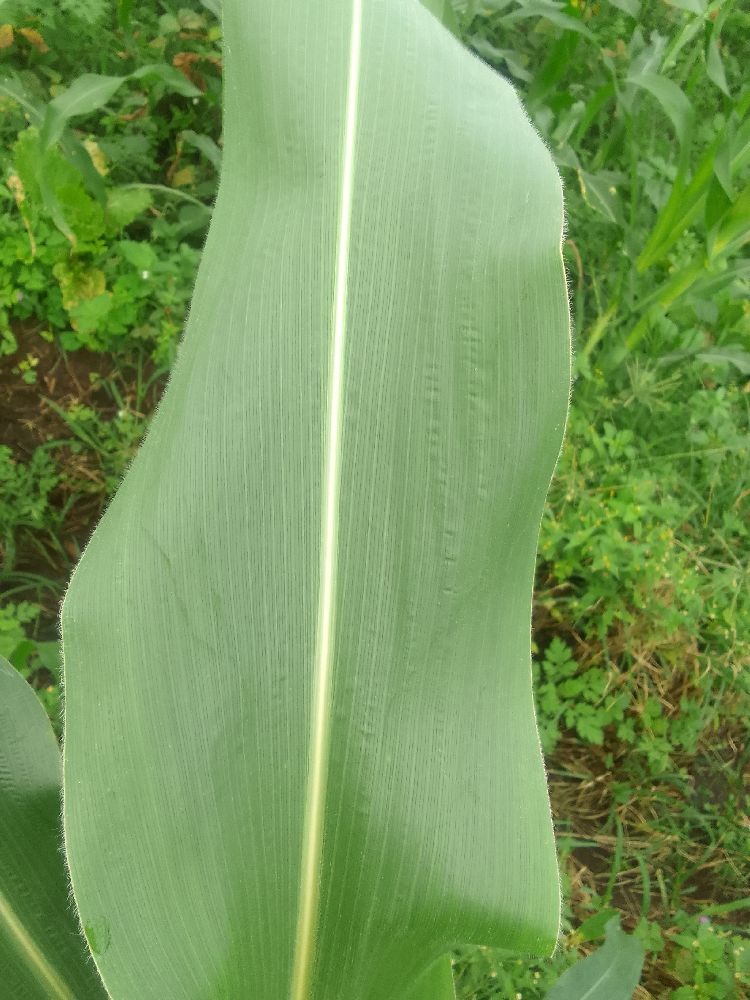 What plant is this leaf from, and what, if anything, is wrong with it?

maize, healthy
